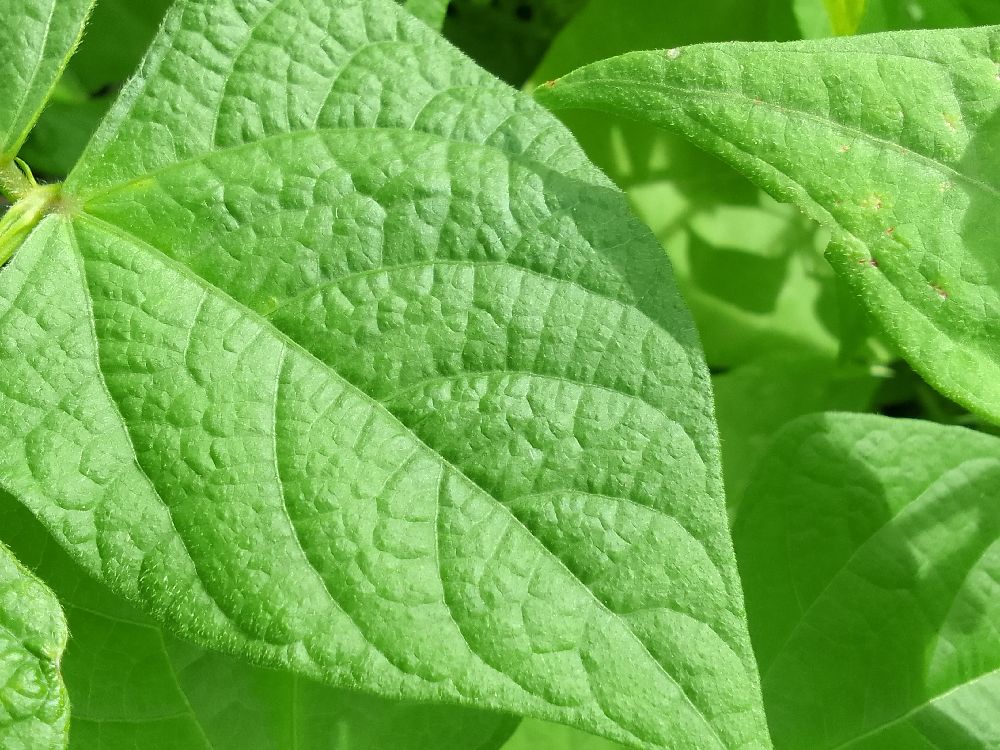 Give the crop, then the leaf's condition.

common bean, healthy
